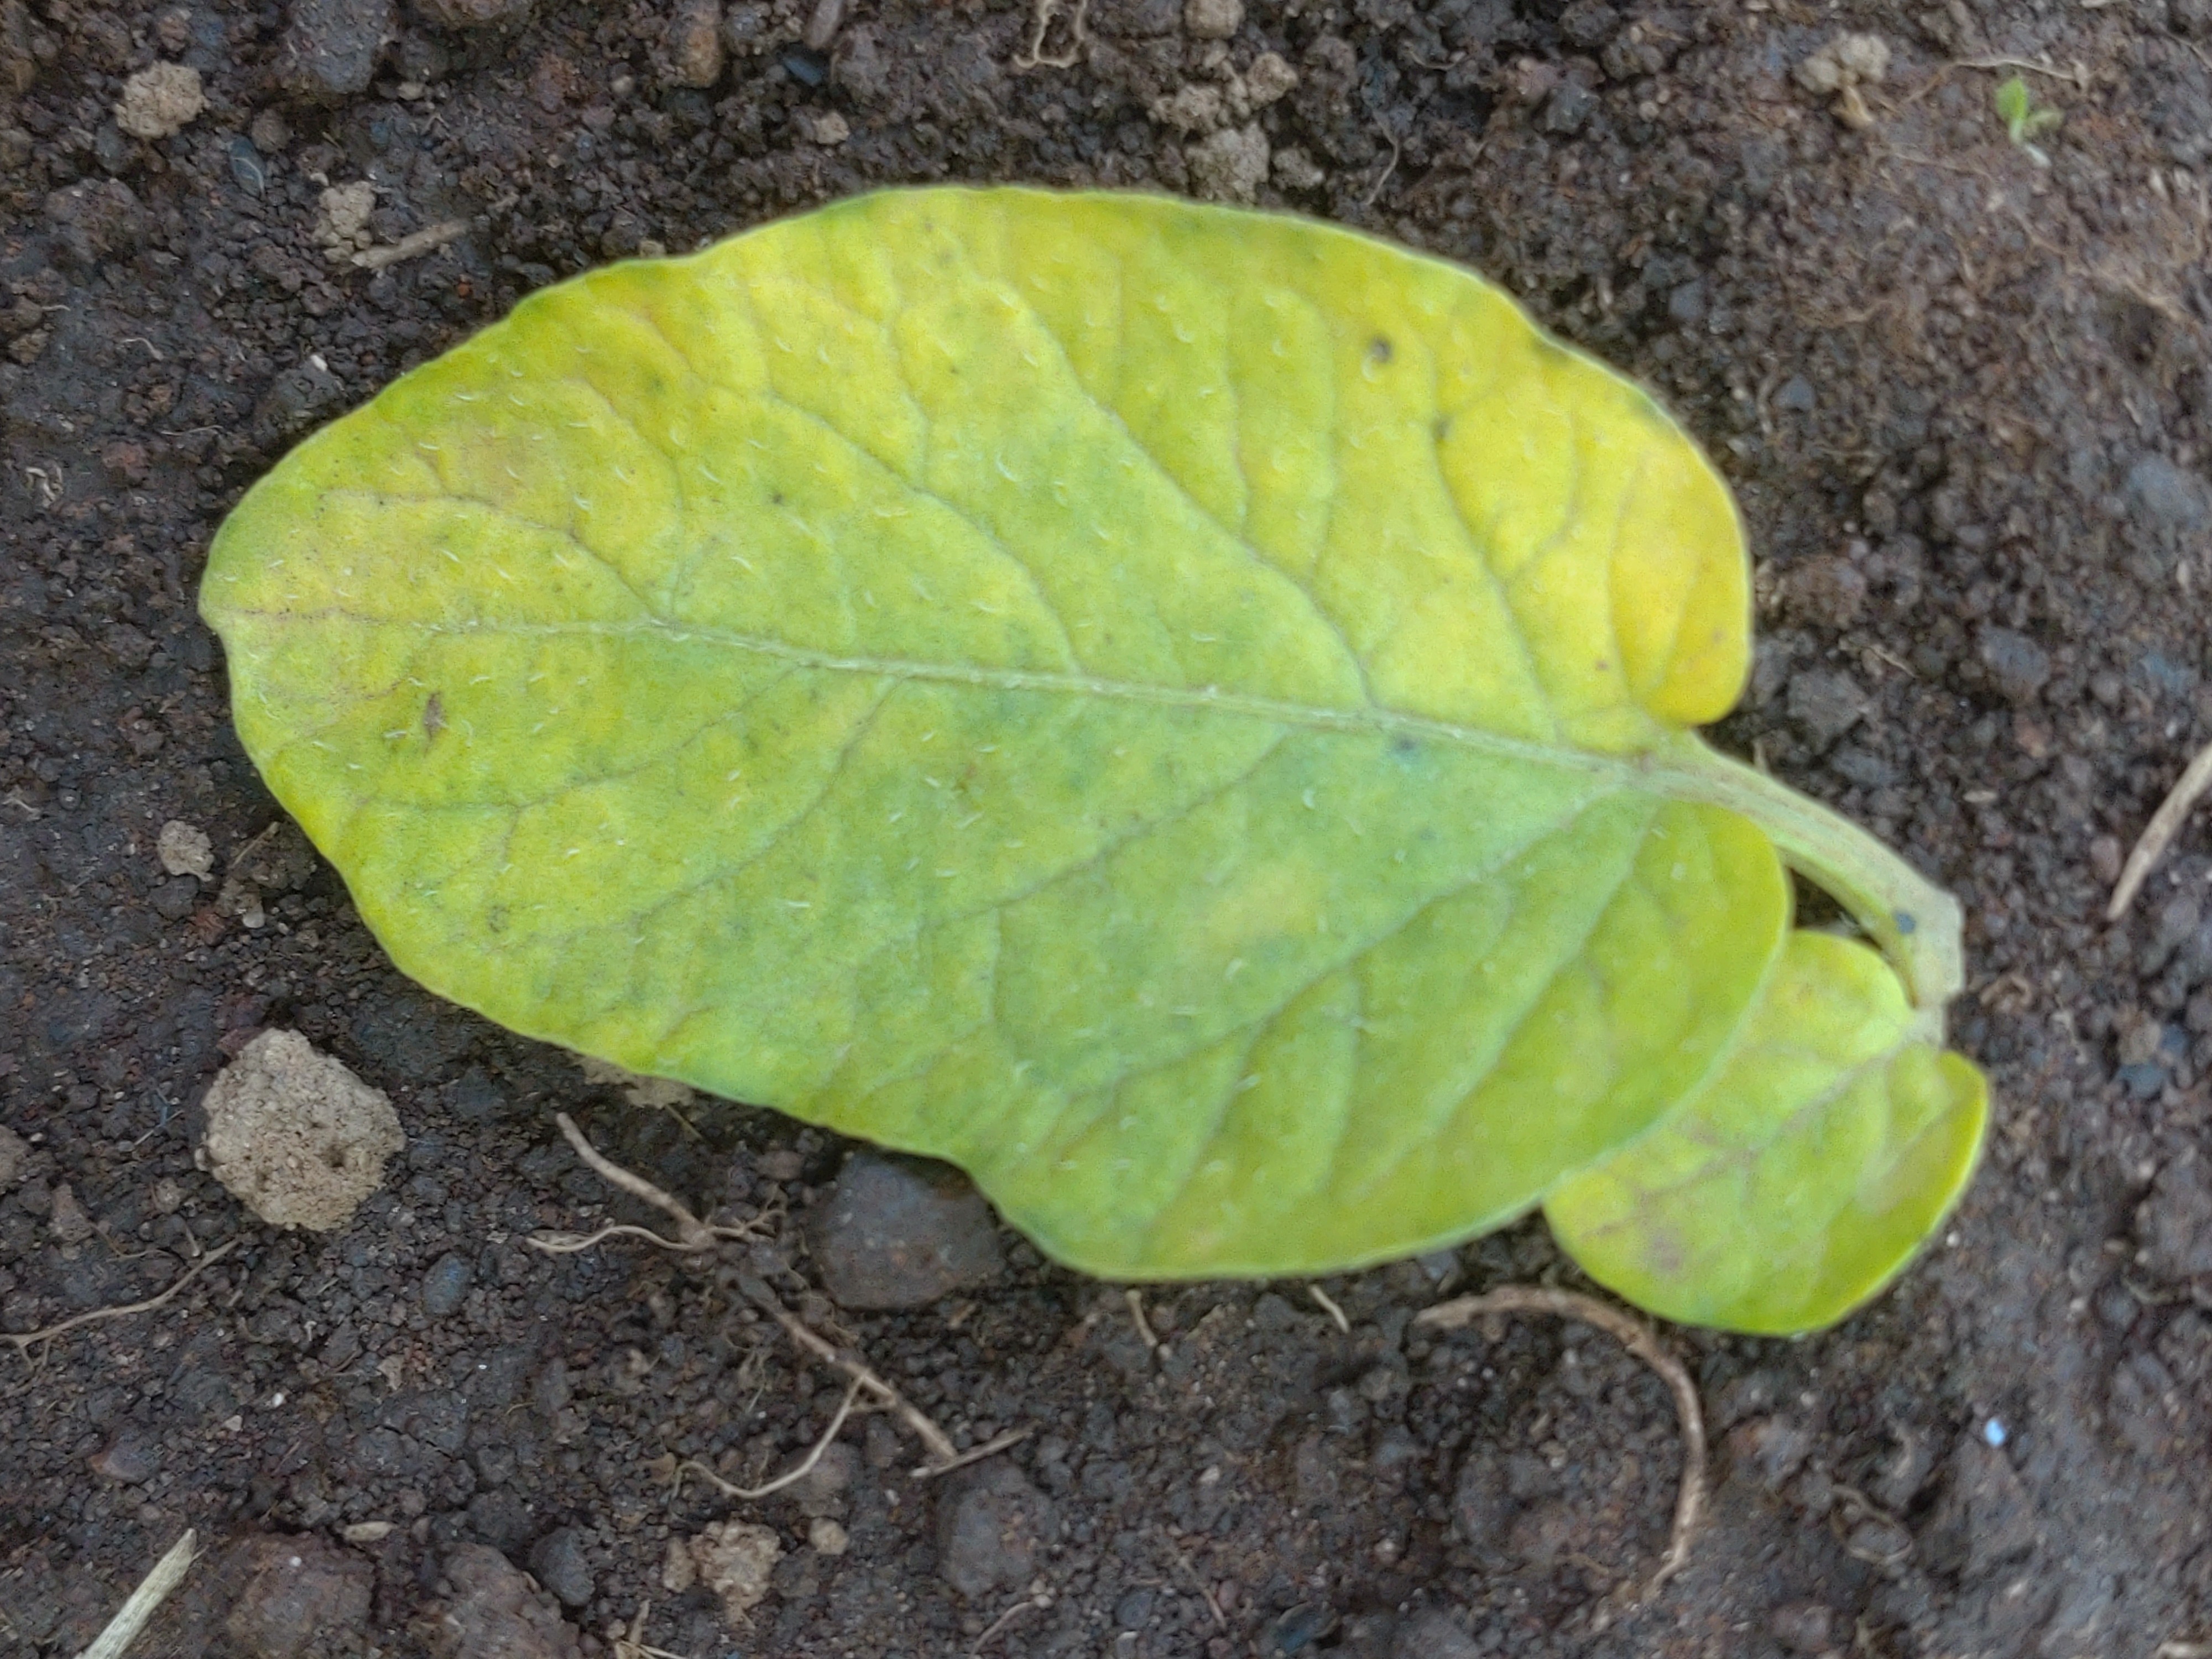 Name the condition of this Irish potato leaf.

late blight
